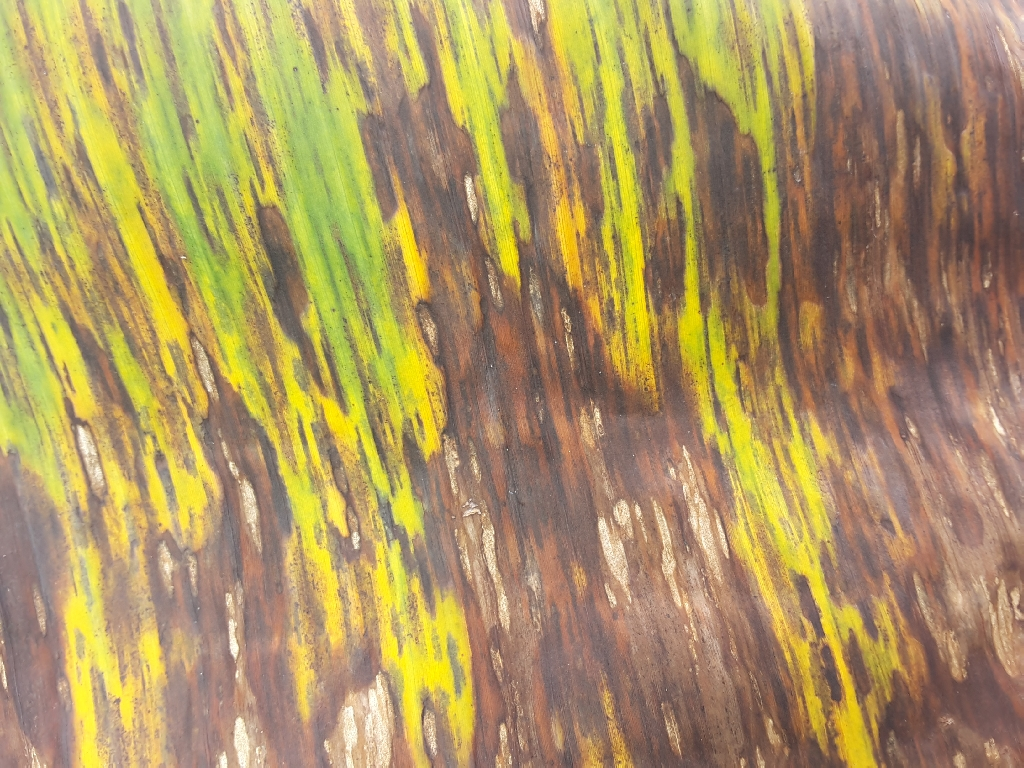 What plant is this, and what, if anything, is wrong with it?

banana, black sigatoka
